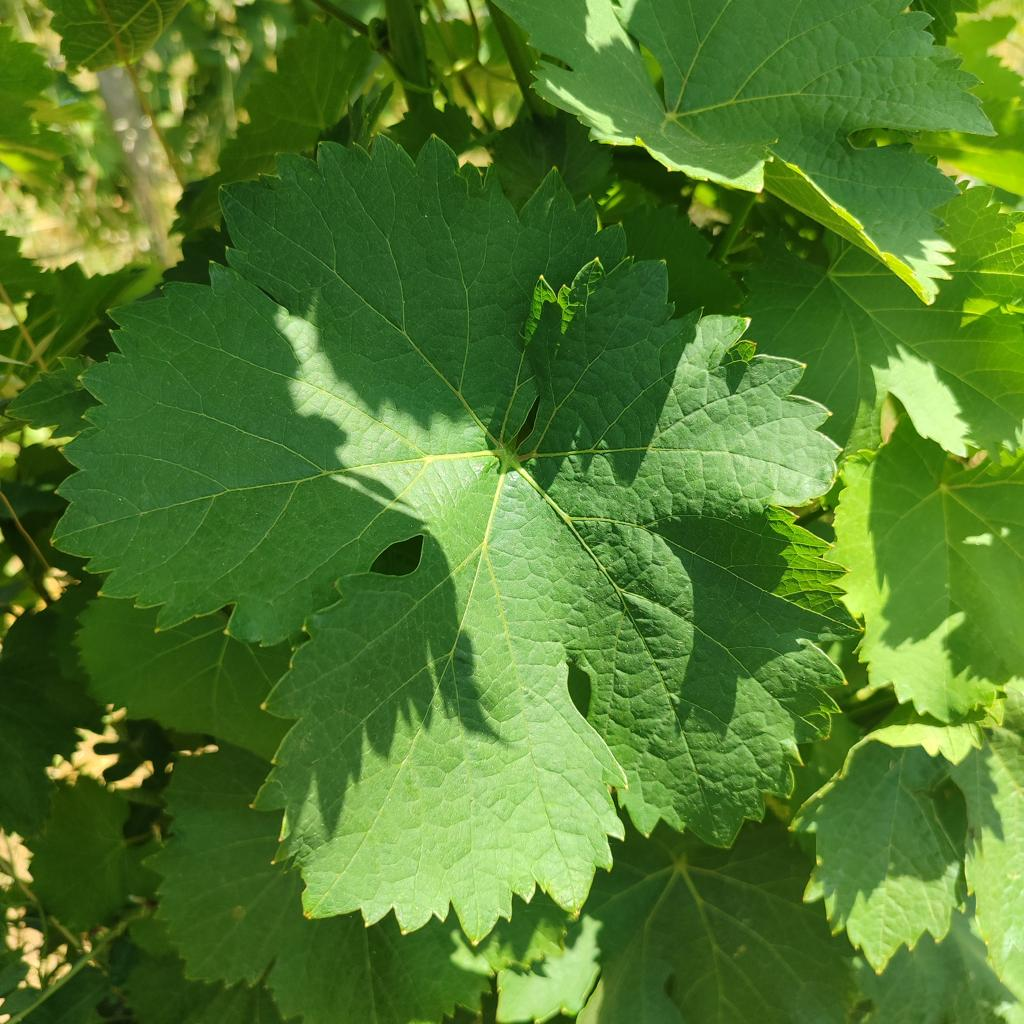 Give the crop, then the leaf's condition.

grapevine, healthy
